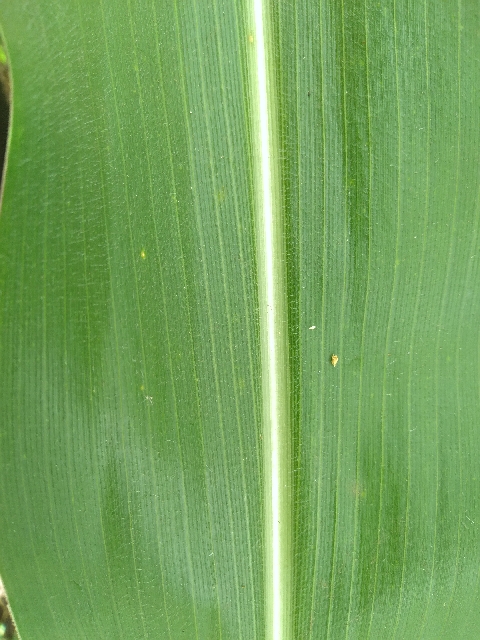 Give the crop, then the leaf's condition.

maize, healthy
